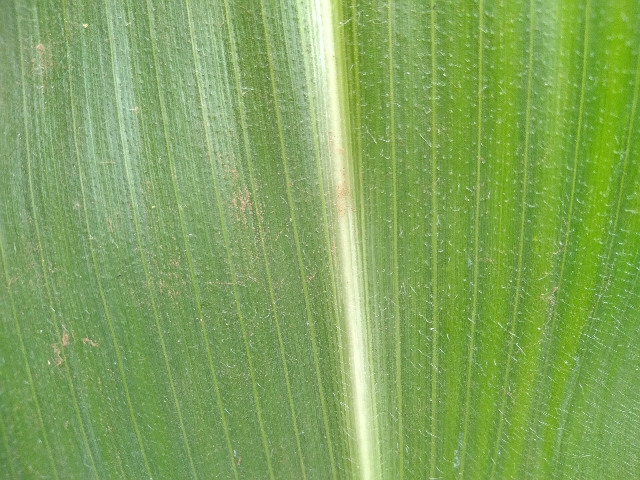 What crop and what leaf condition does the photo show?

maize, healthy
